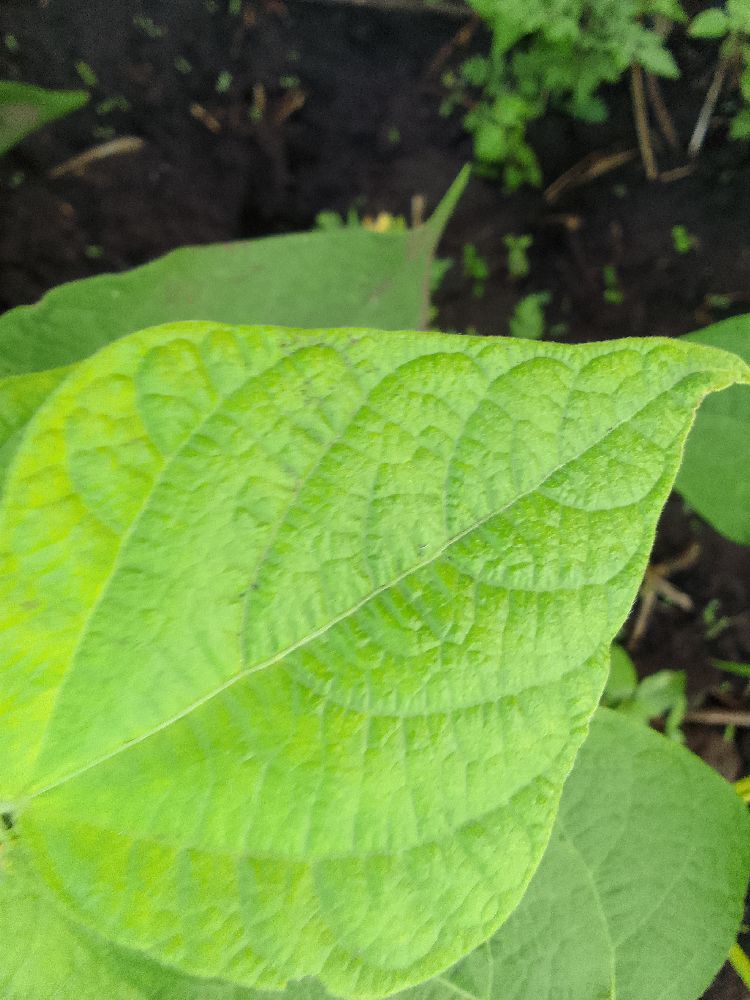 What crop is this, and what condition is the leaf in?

common bean, healthy
